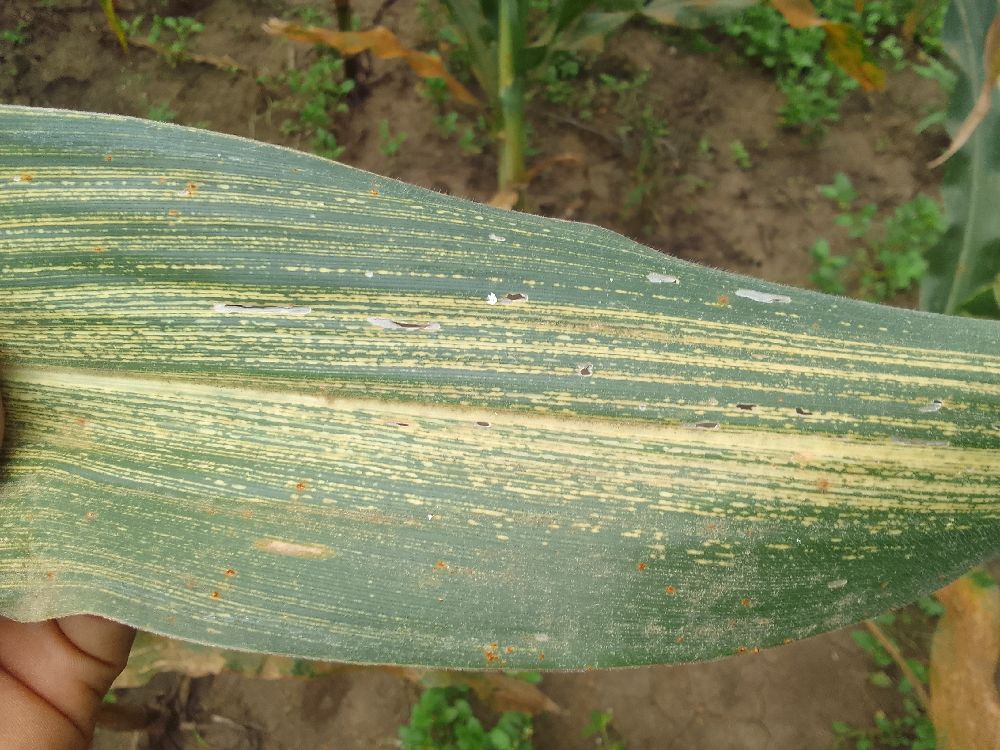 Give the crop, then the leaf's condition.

maize, maize streak virus
